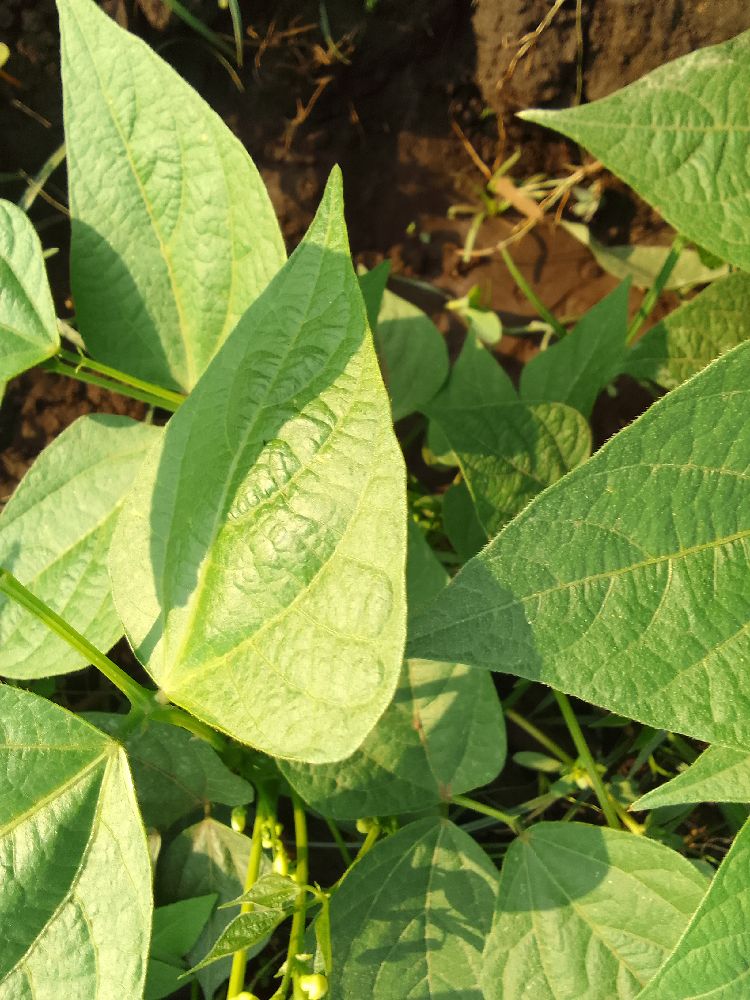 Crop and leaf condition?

common bean, healthy
